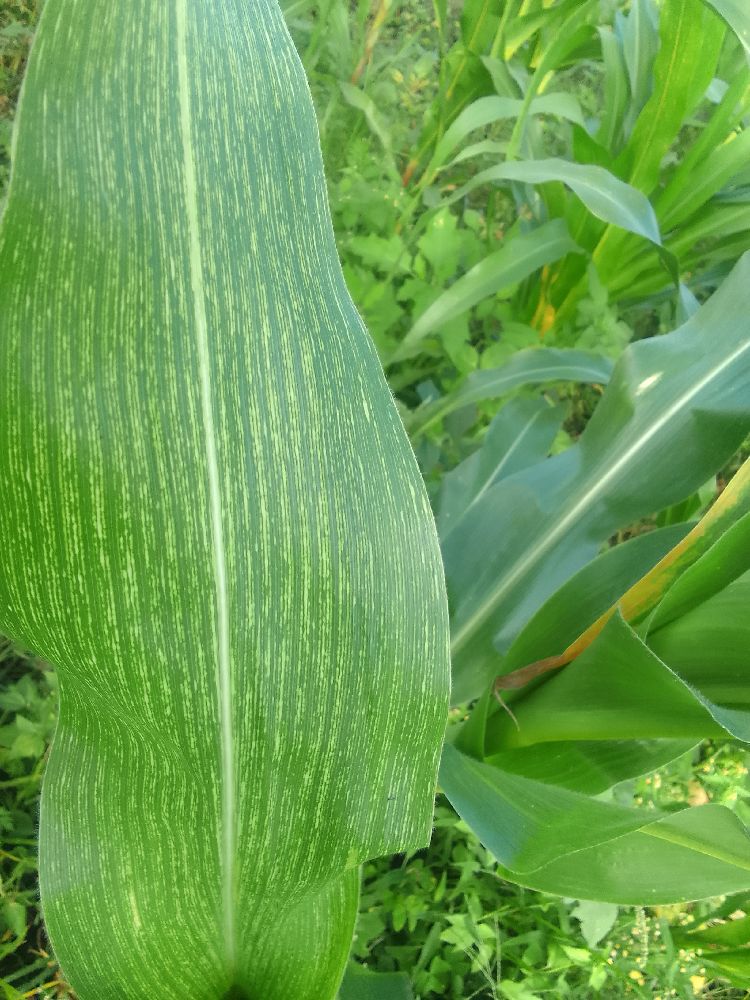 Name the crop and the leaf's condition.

maize, healthy
